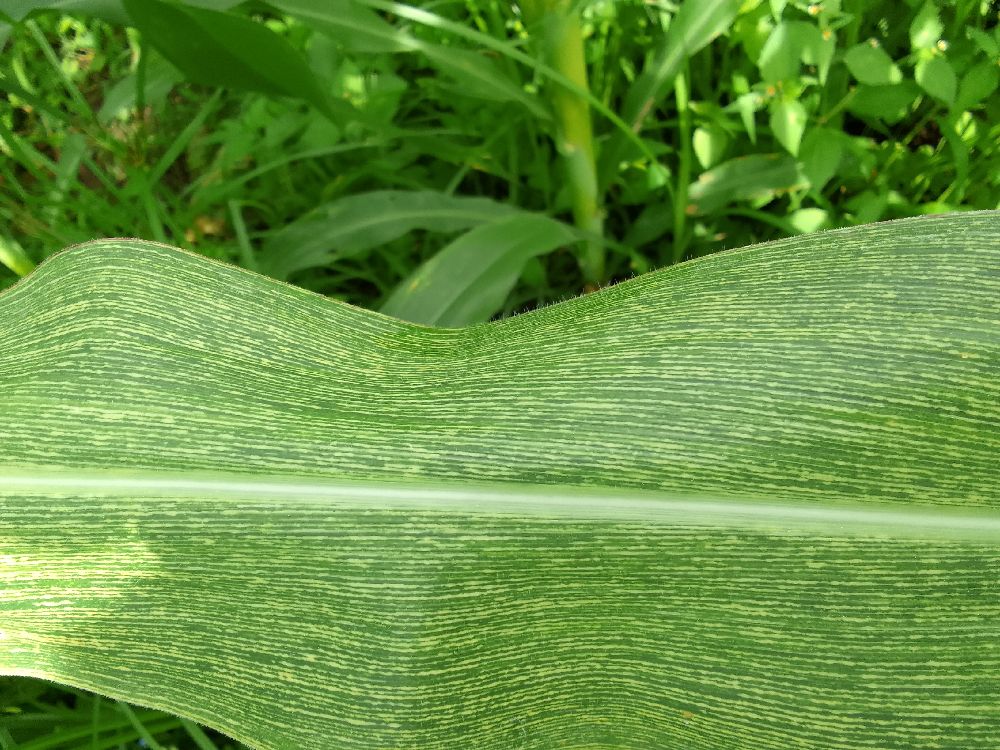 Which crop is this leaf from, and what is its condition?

maize, maize streak virus
